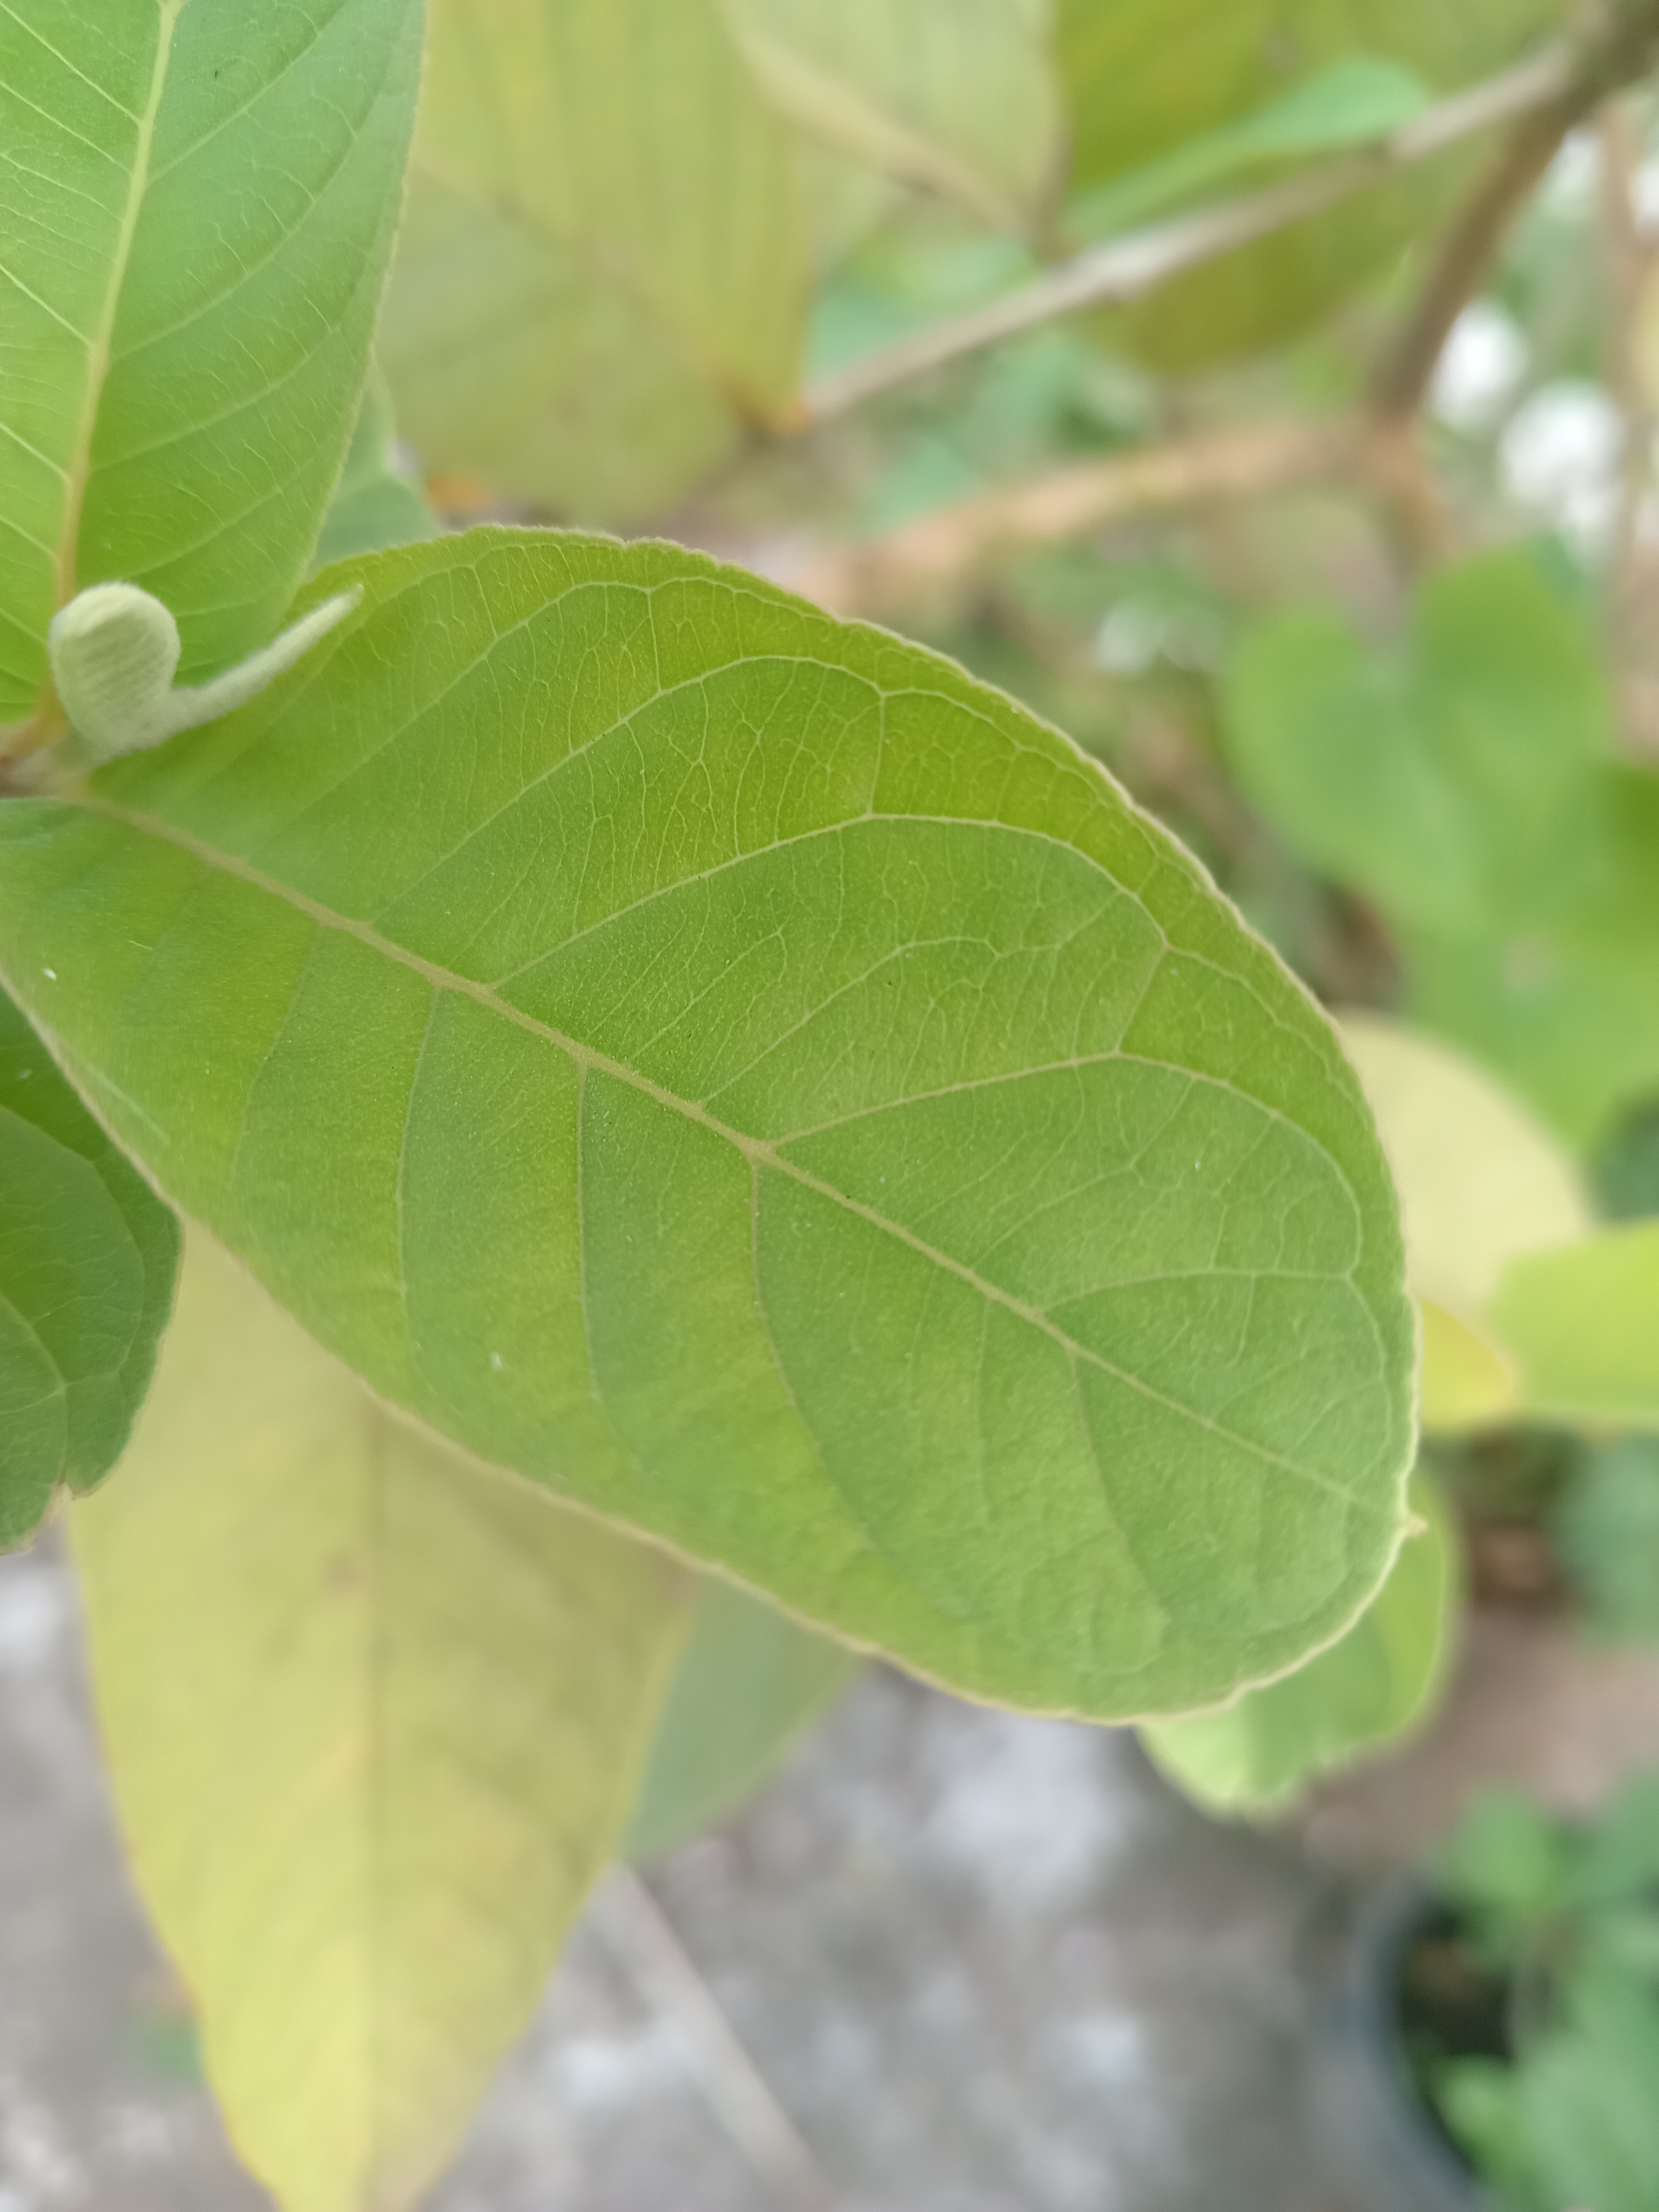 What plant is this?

guava
